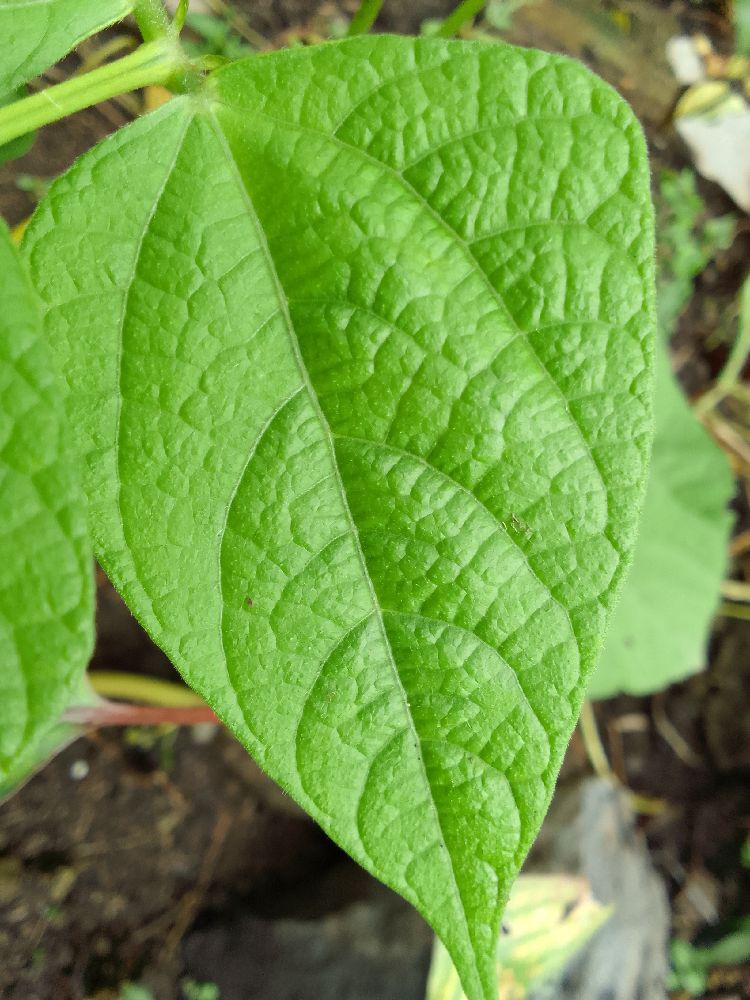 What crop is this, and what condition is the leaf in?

common bean, healthy
